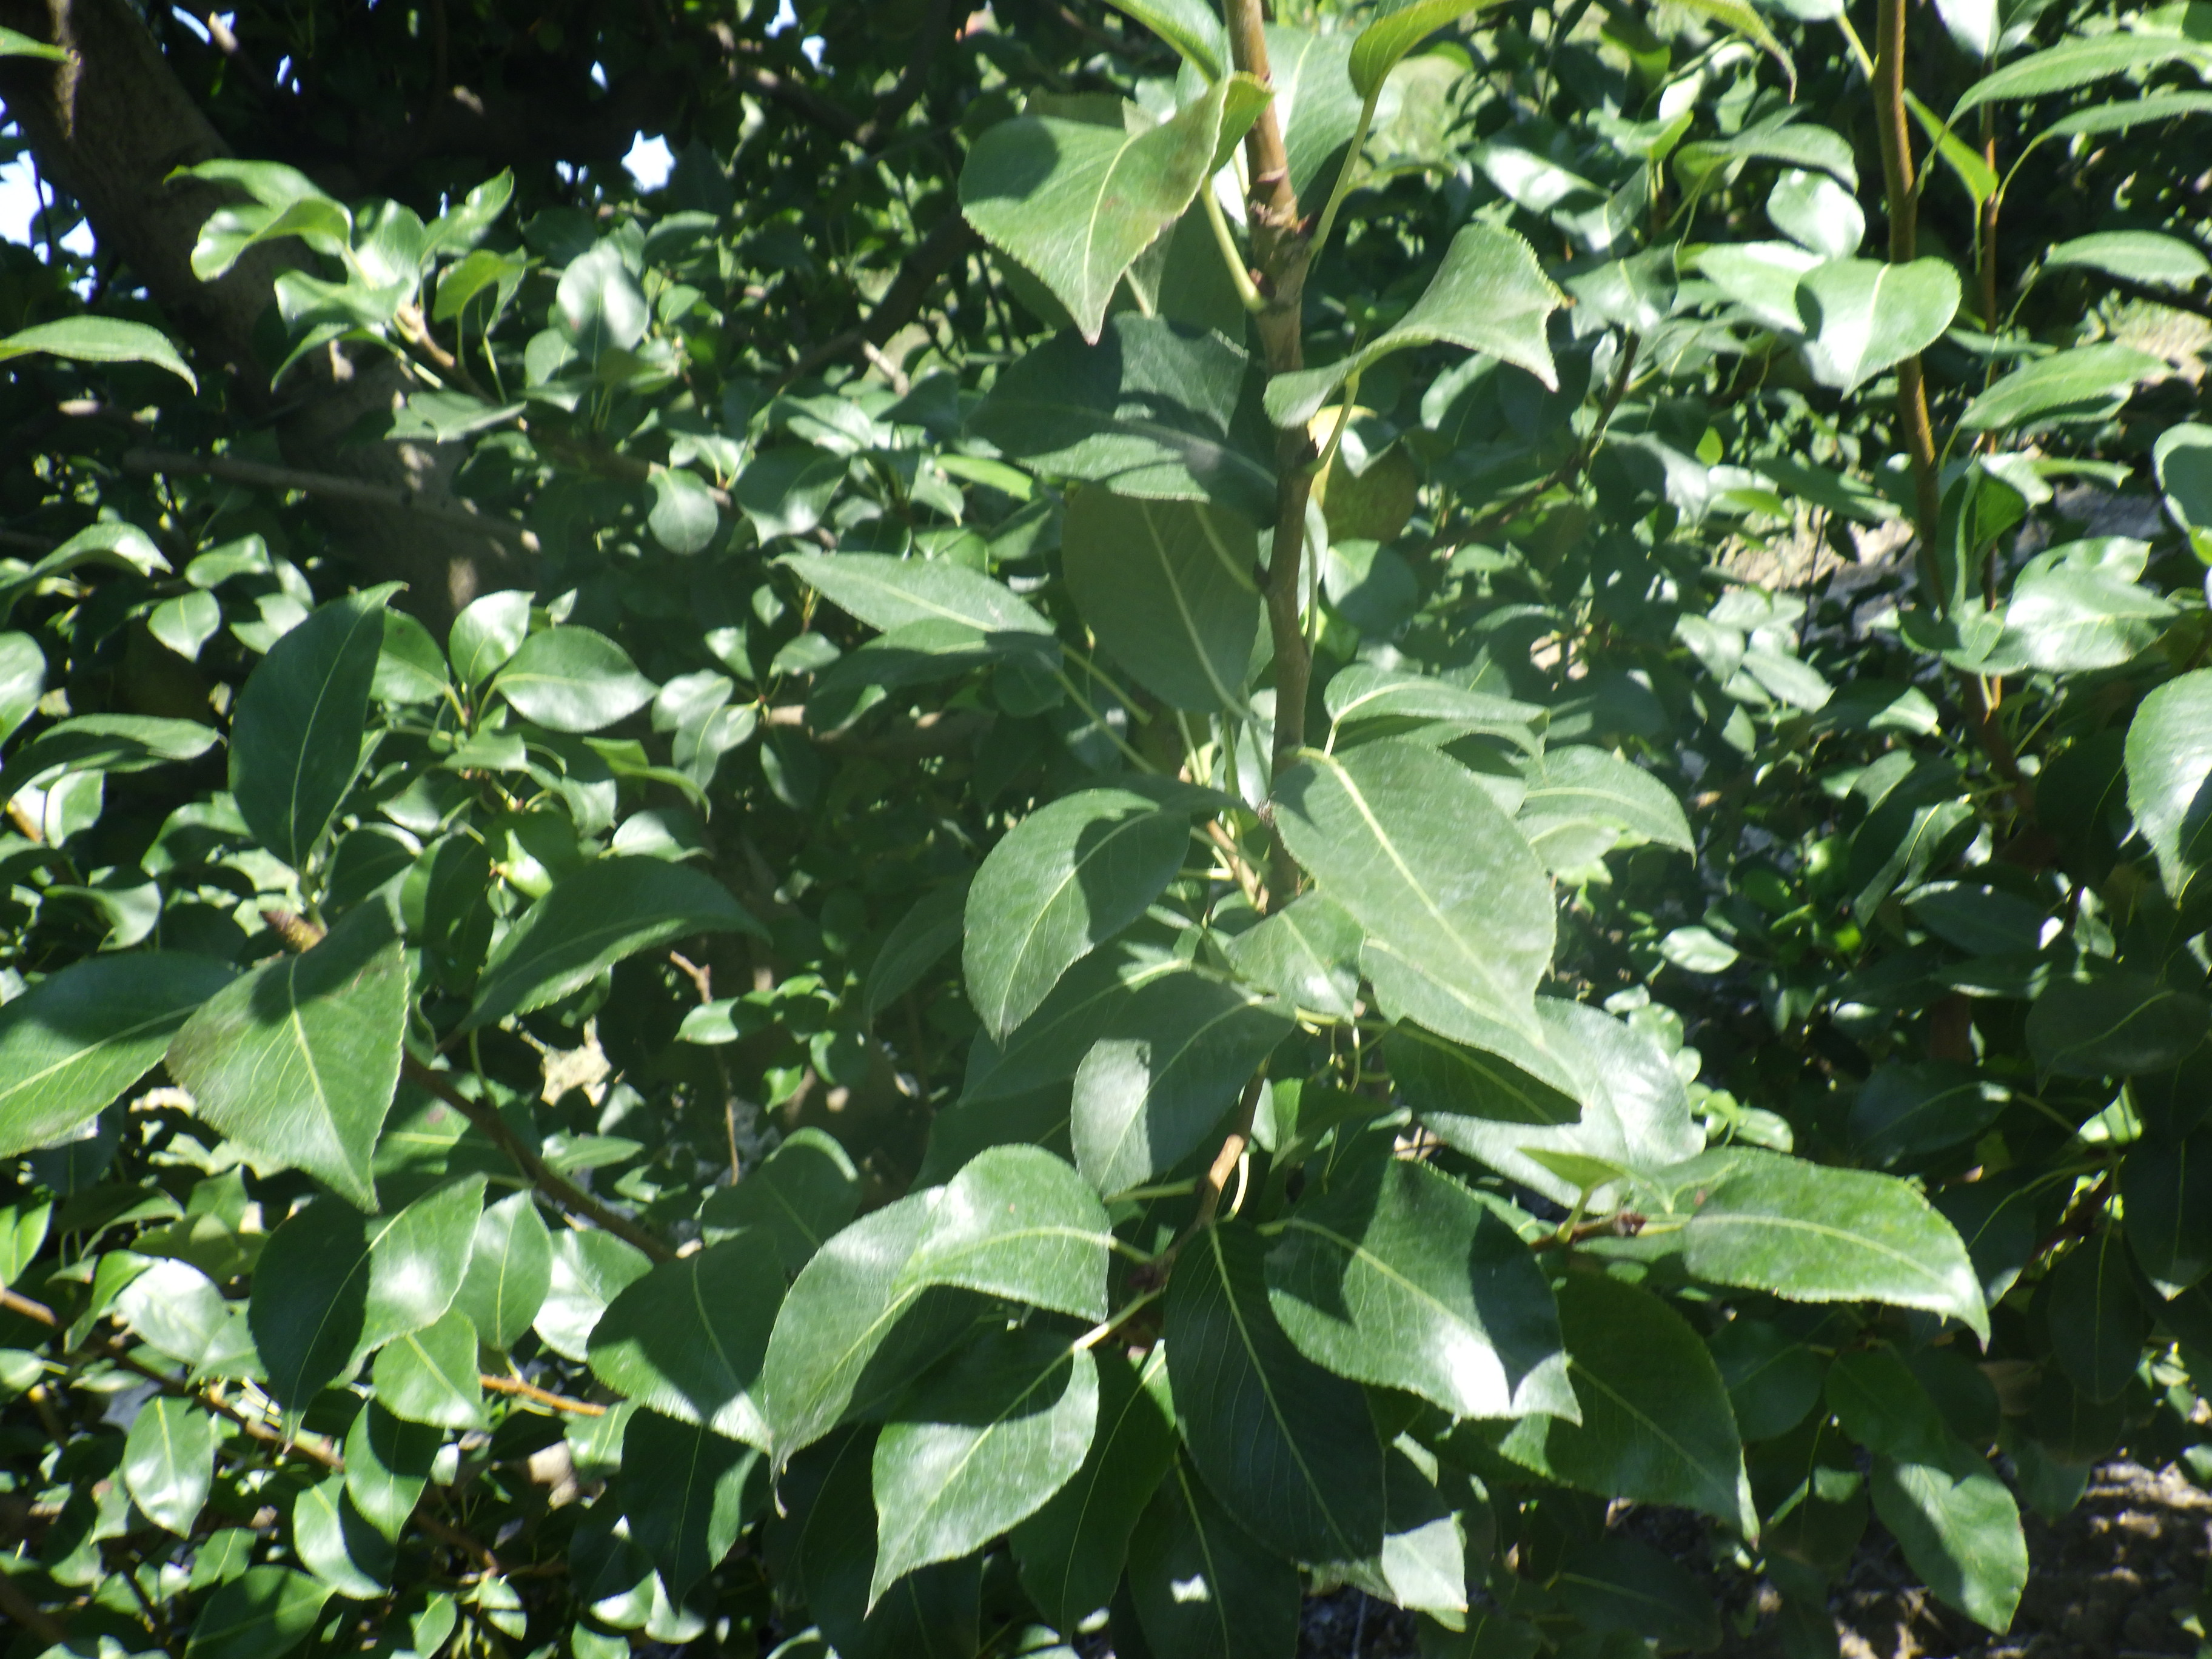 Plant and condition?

pear, black spot
